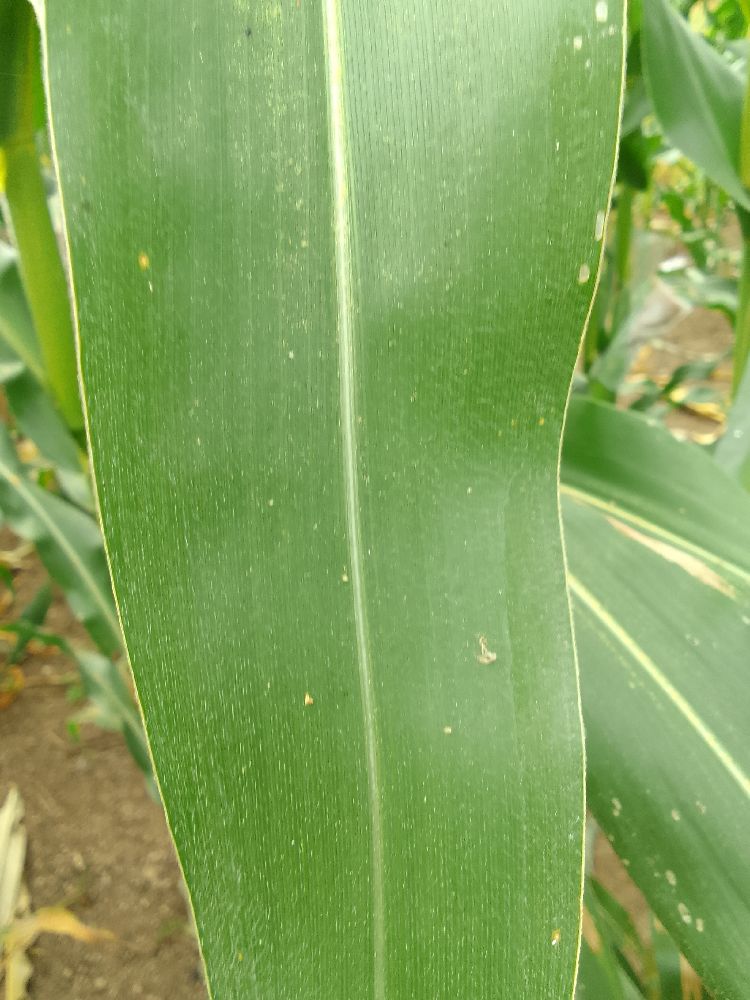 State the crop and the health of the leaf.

maize, healthy
